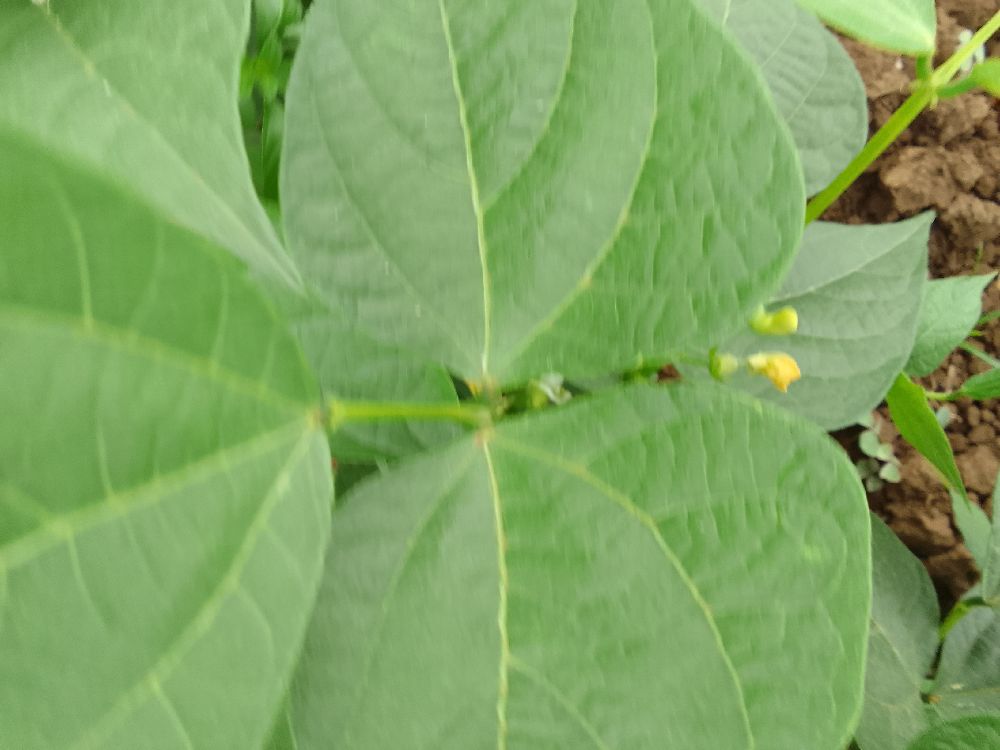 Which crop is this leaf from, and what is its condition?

common bean, healthy
